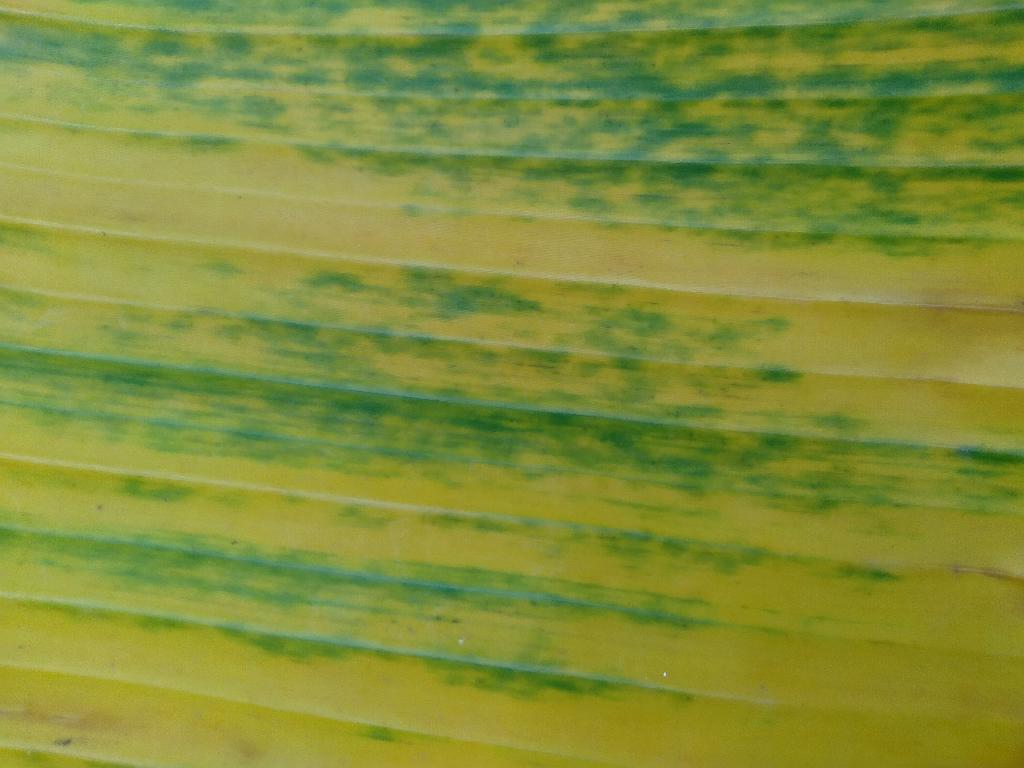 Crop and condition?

banana, fusarium wilt race 1
